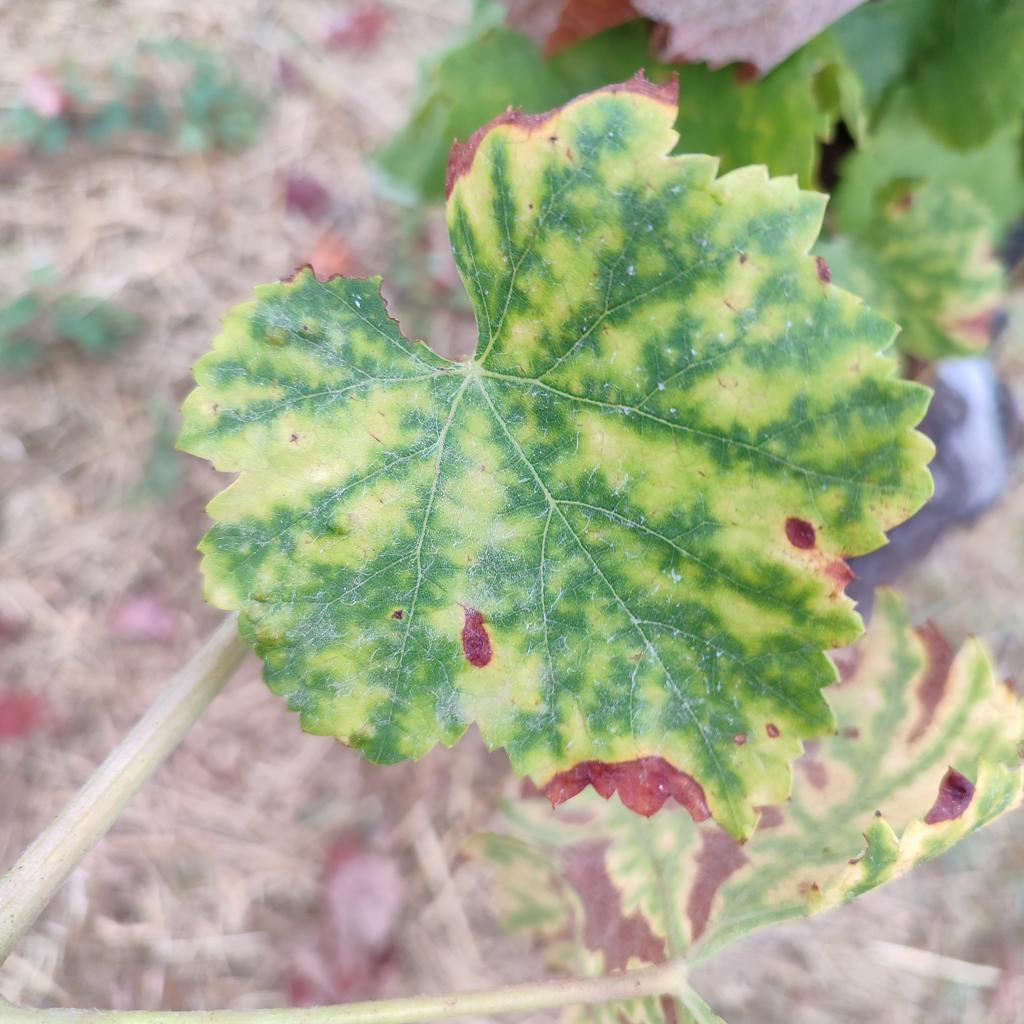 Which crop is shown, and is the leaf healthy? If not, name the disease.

grapevine, esca complex
